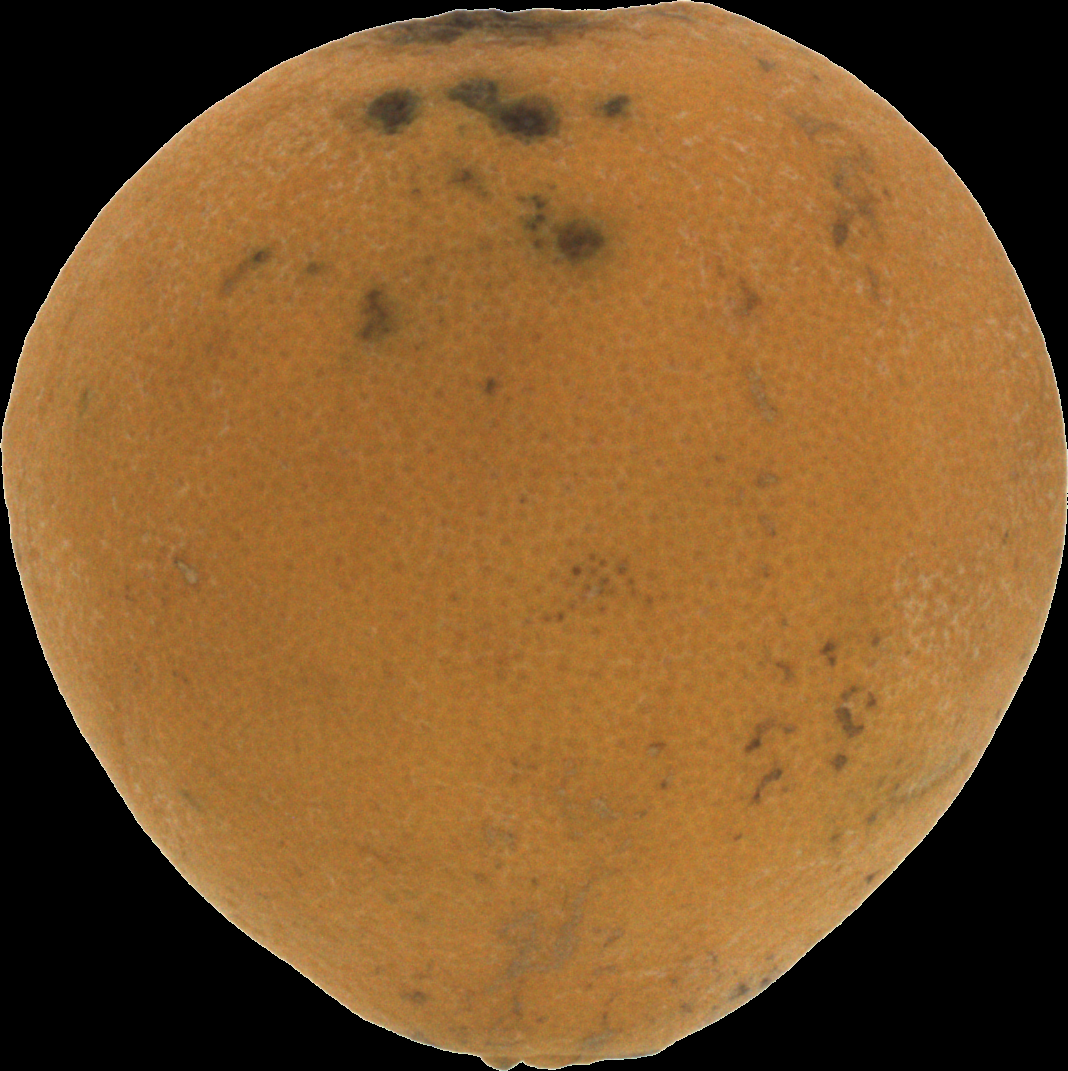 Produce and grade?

orange, bad
